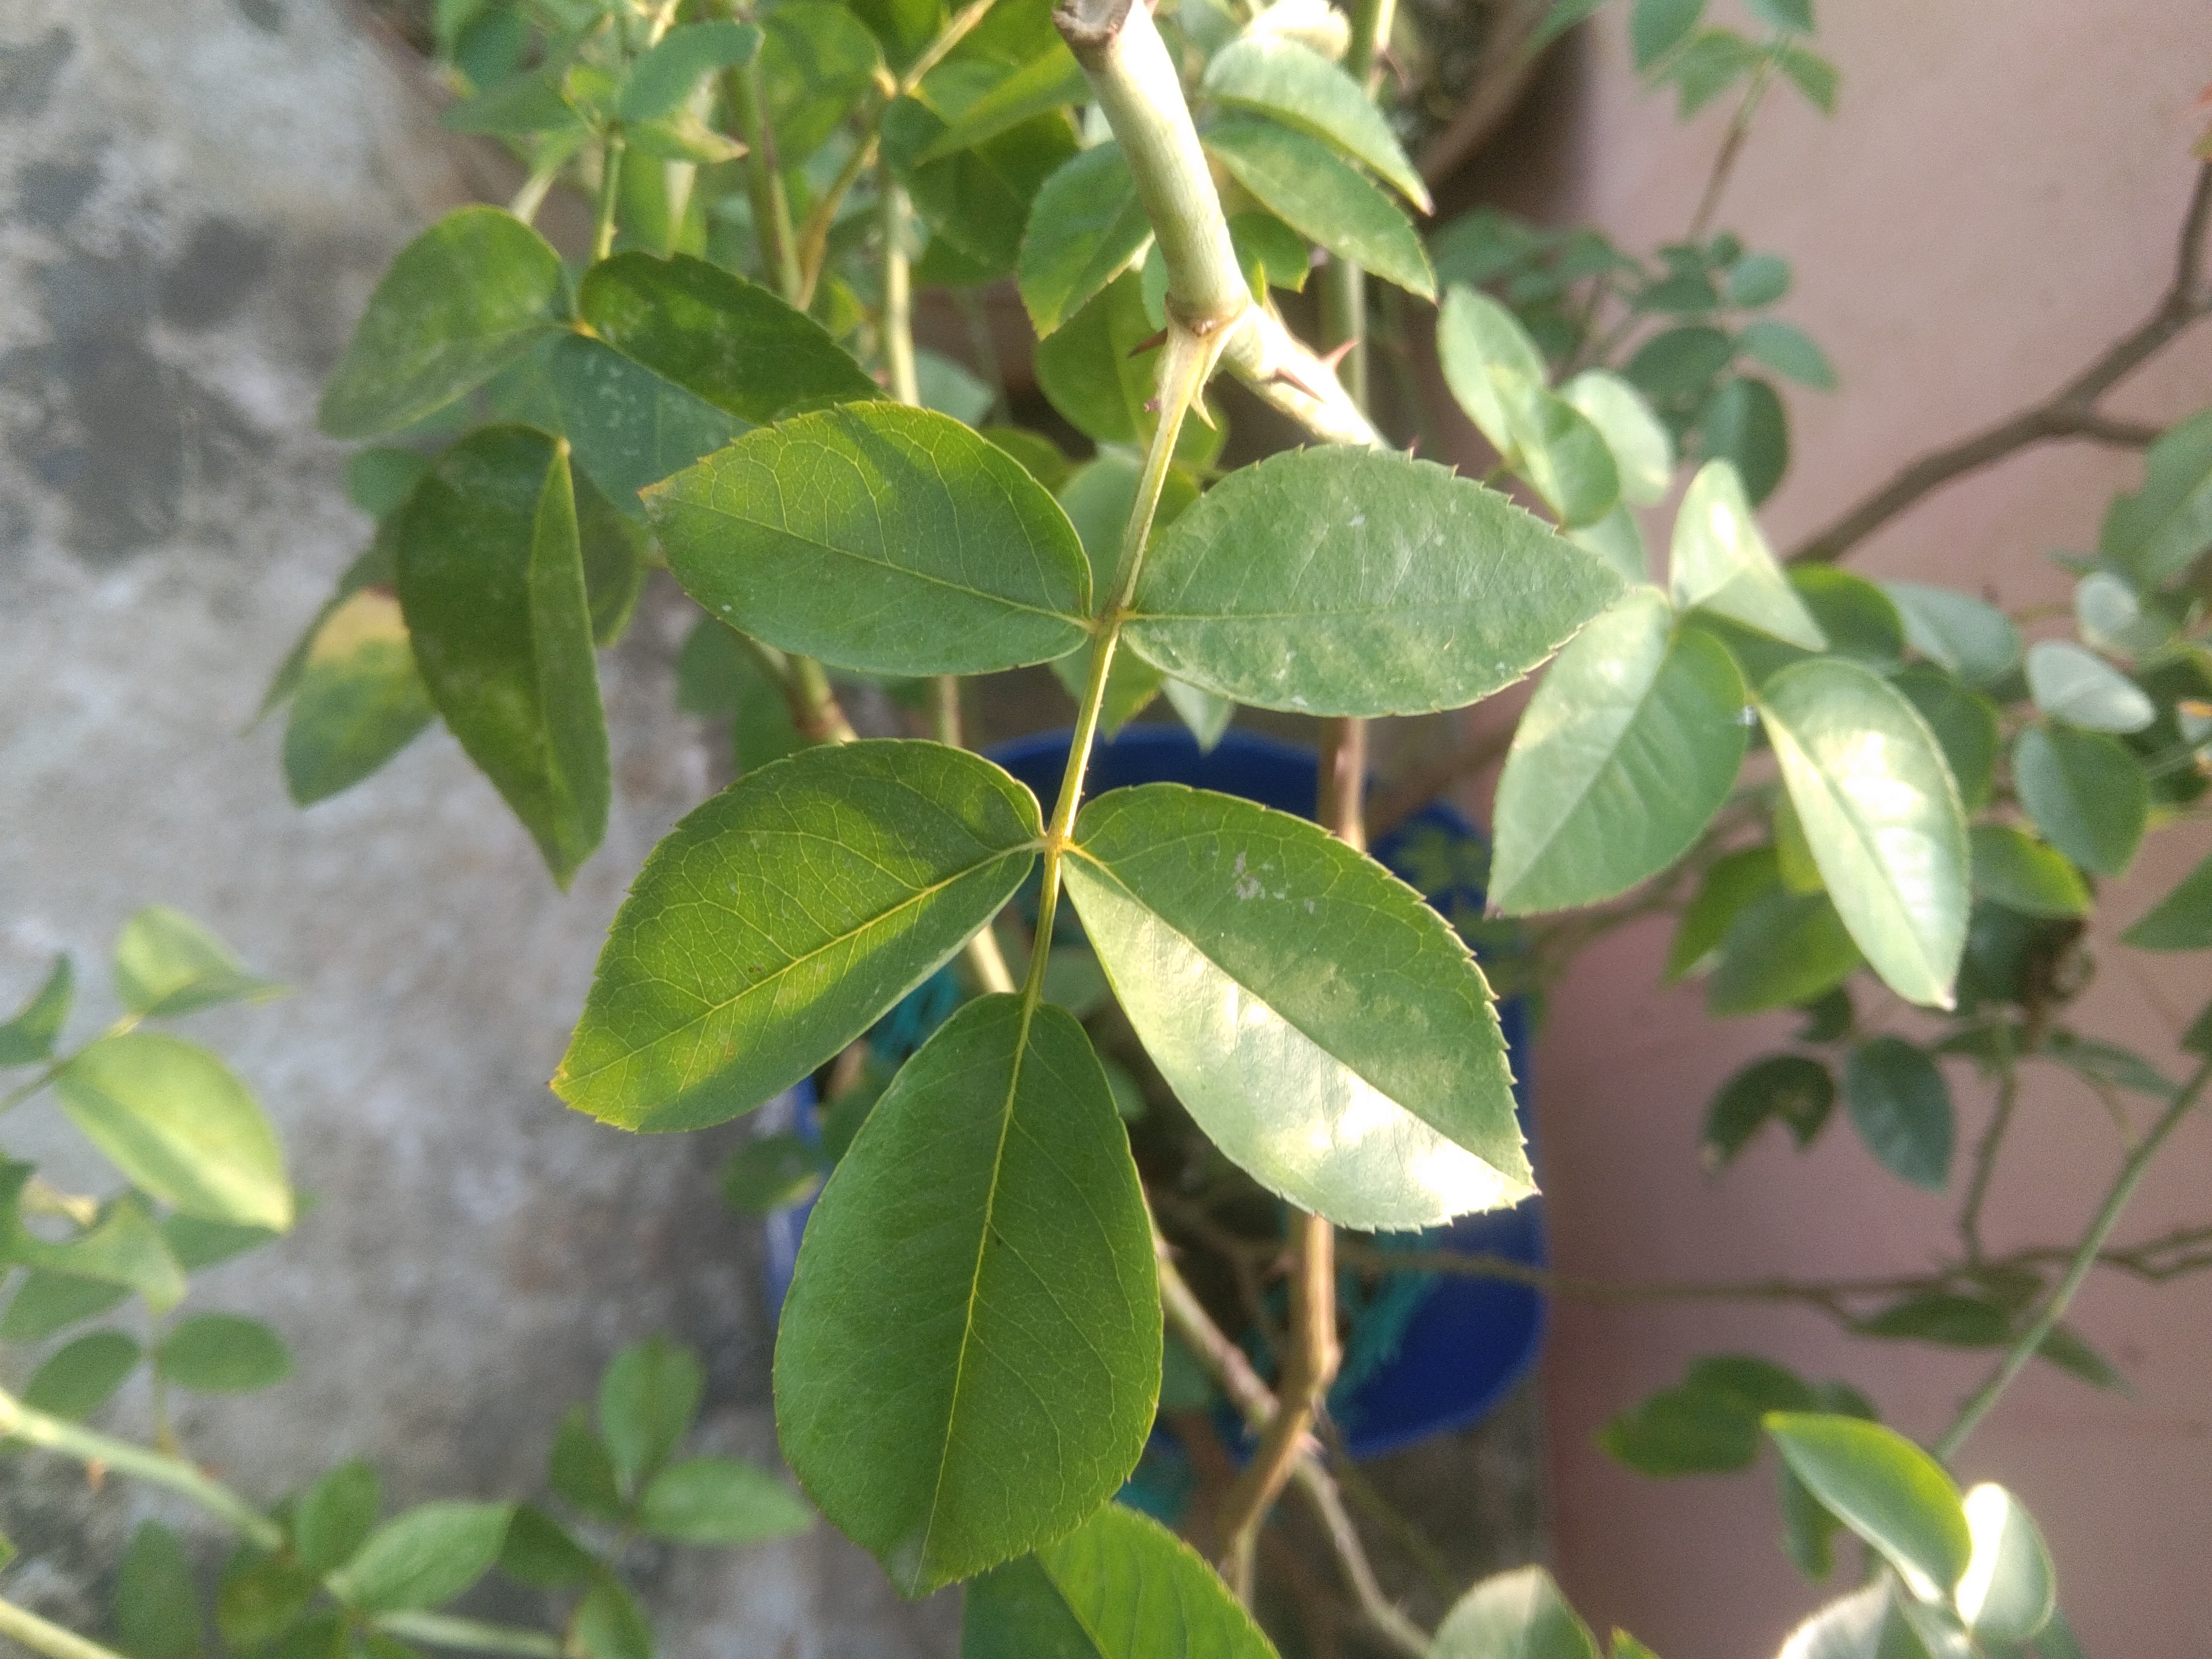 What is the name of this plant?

rose
